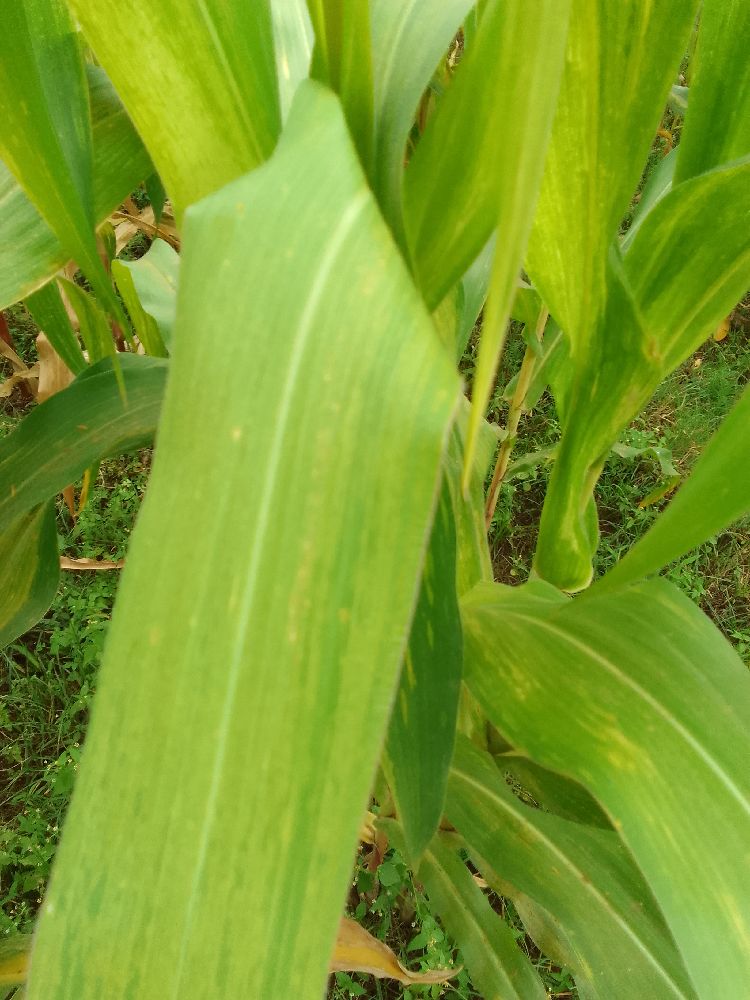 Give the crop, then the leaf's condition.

maize, maize lethal necrosis
